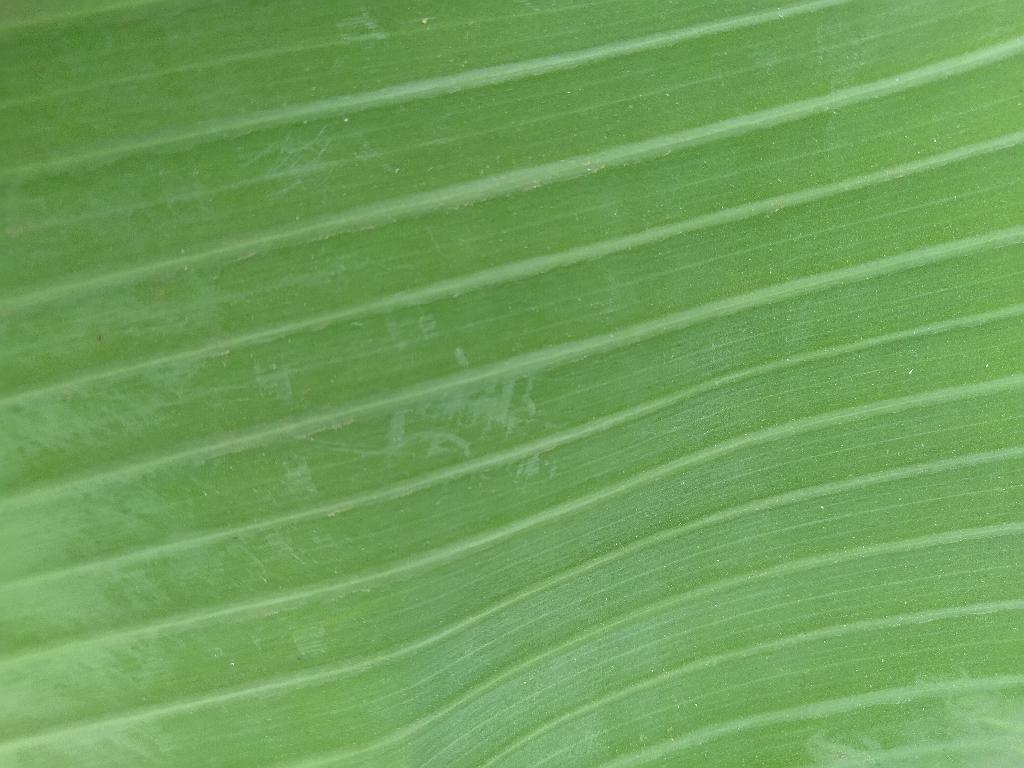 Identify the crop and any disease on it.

banana, healthy
